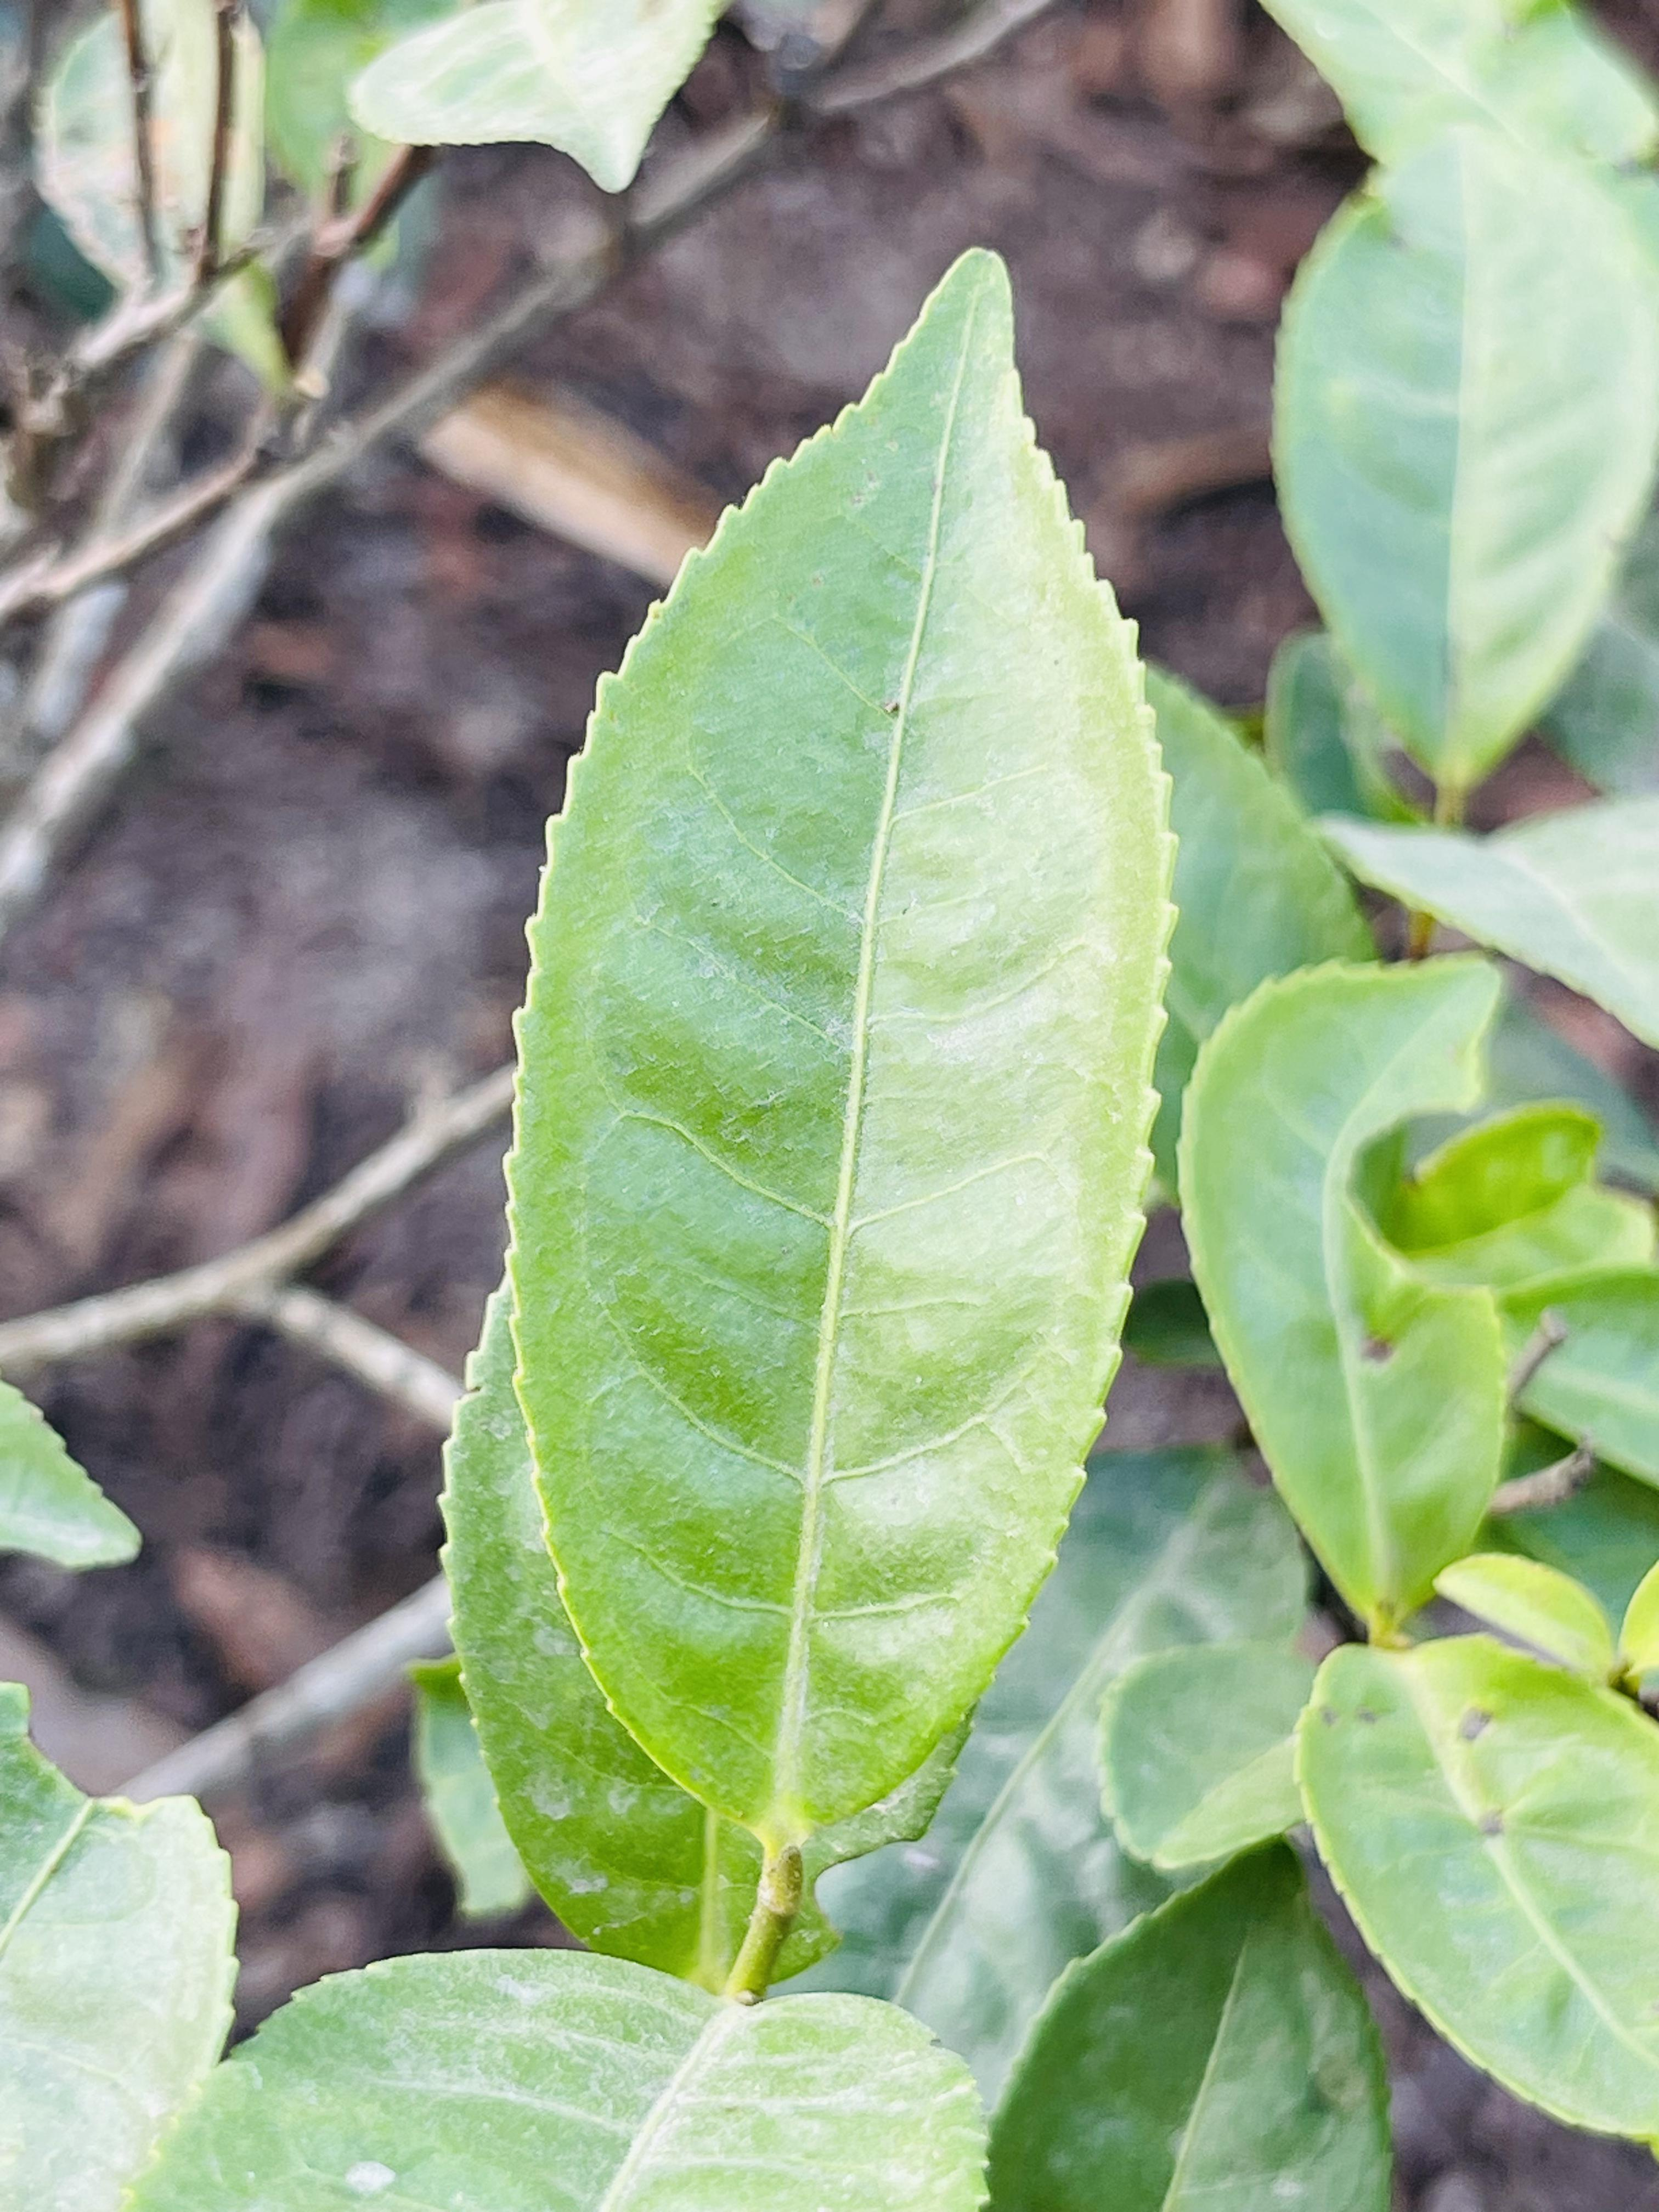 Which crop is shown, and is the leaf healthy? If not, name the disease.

tea, healthy leaf
